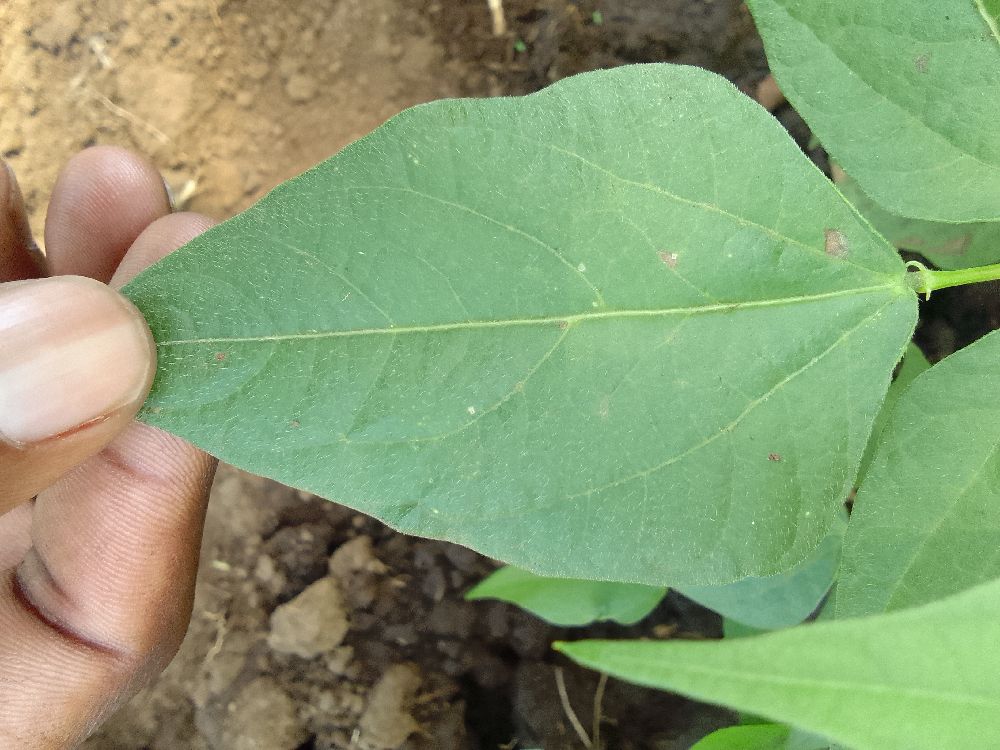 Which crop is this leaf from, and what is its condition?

common bean, healthy
